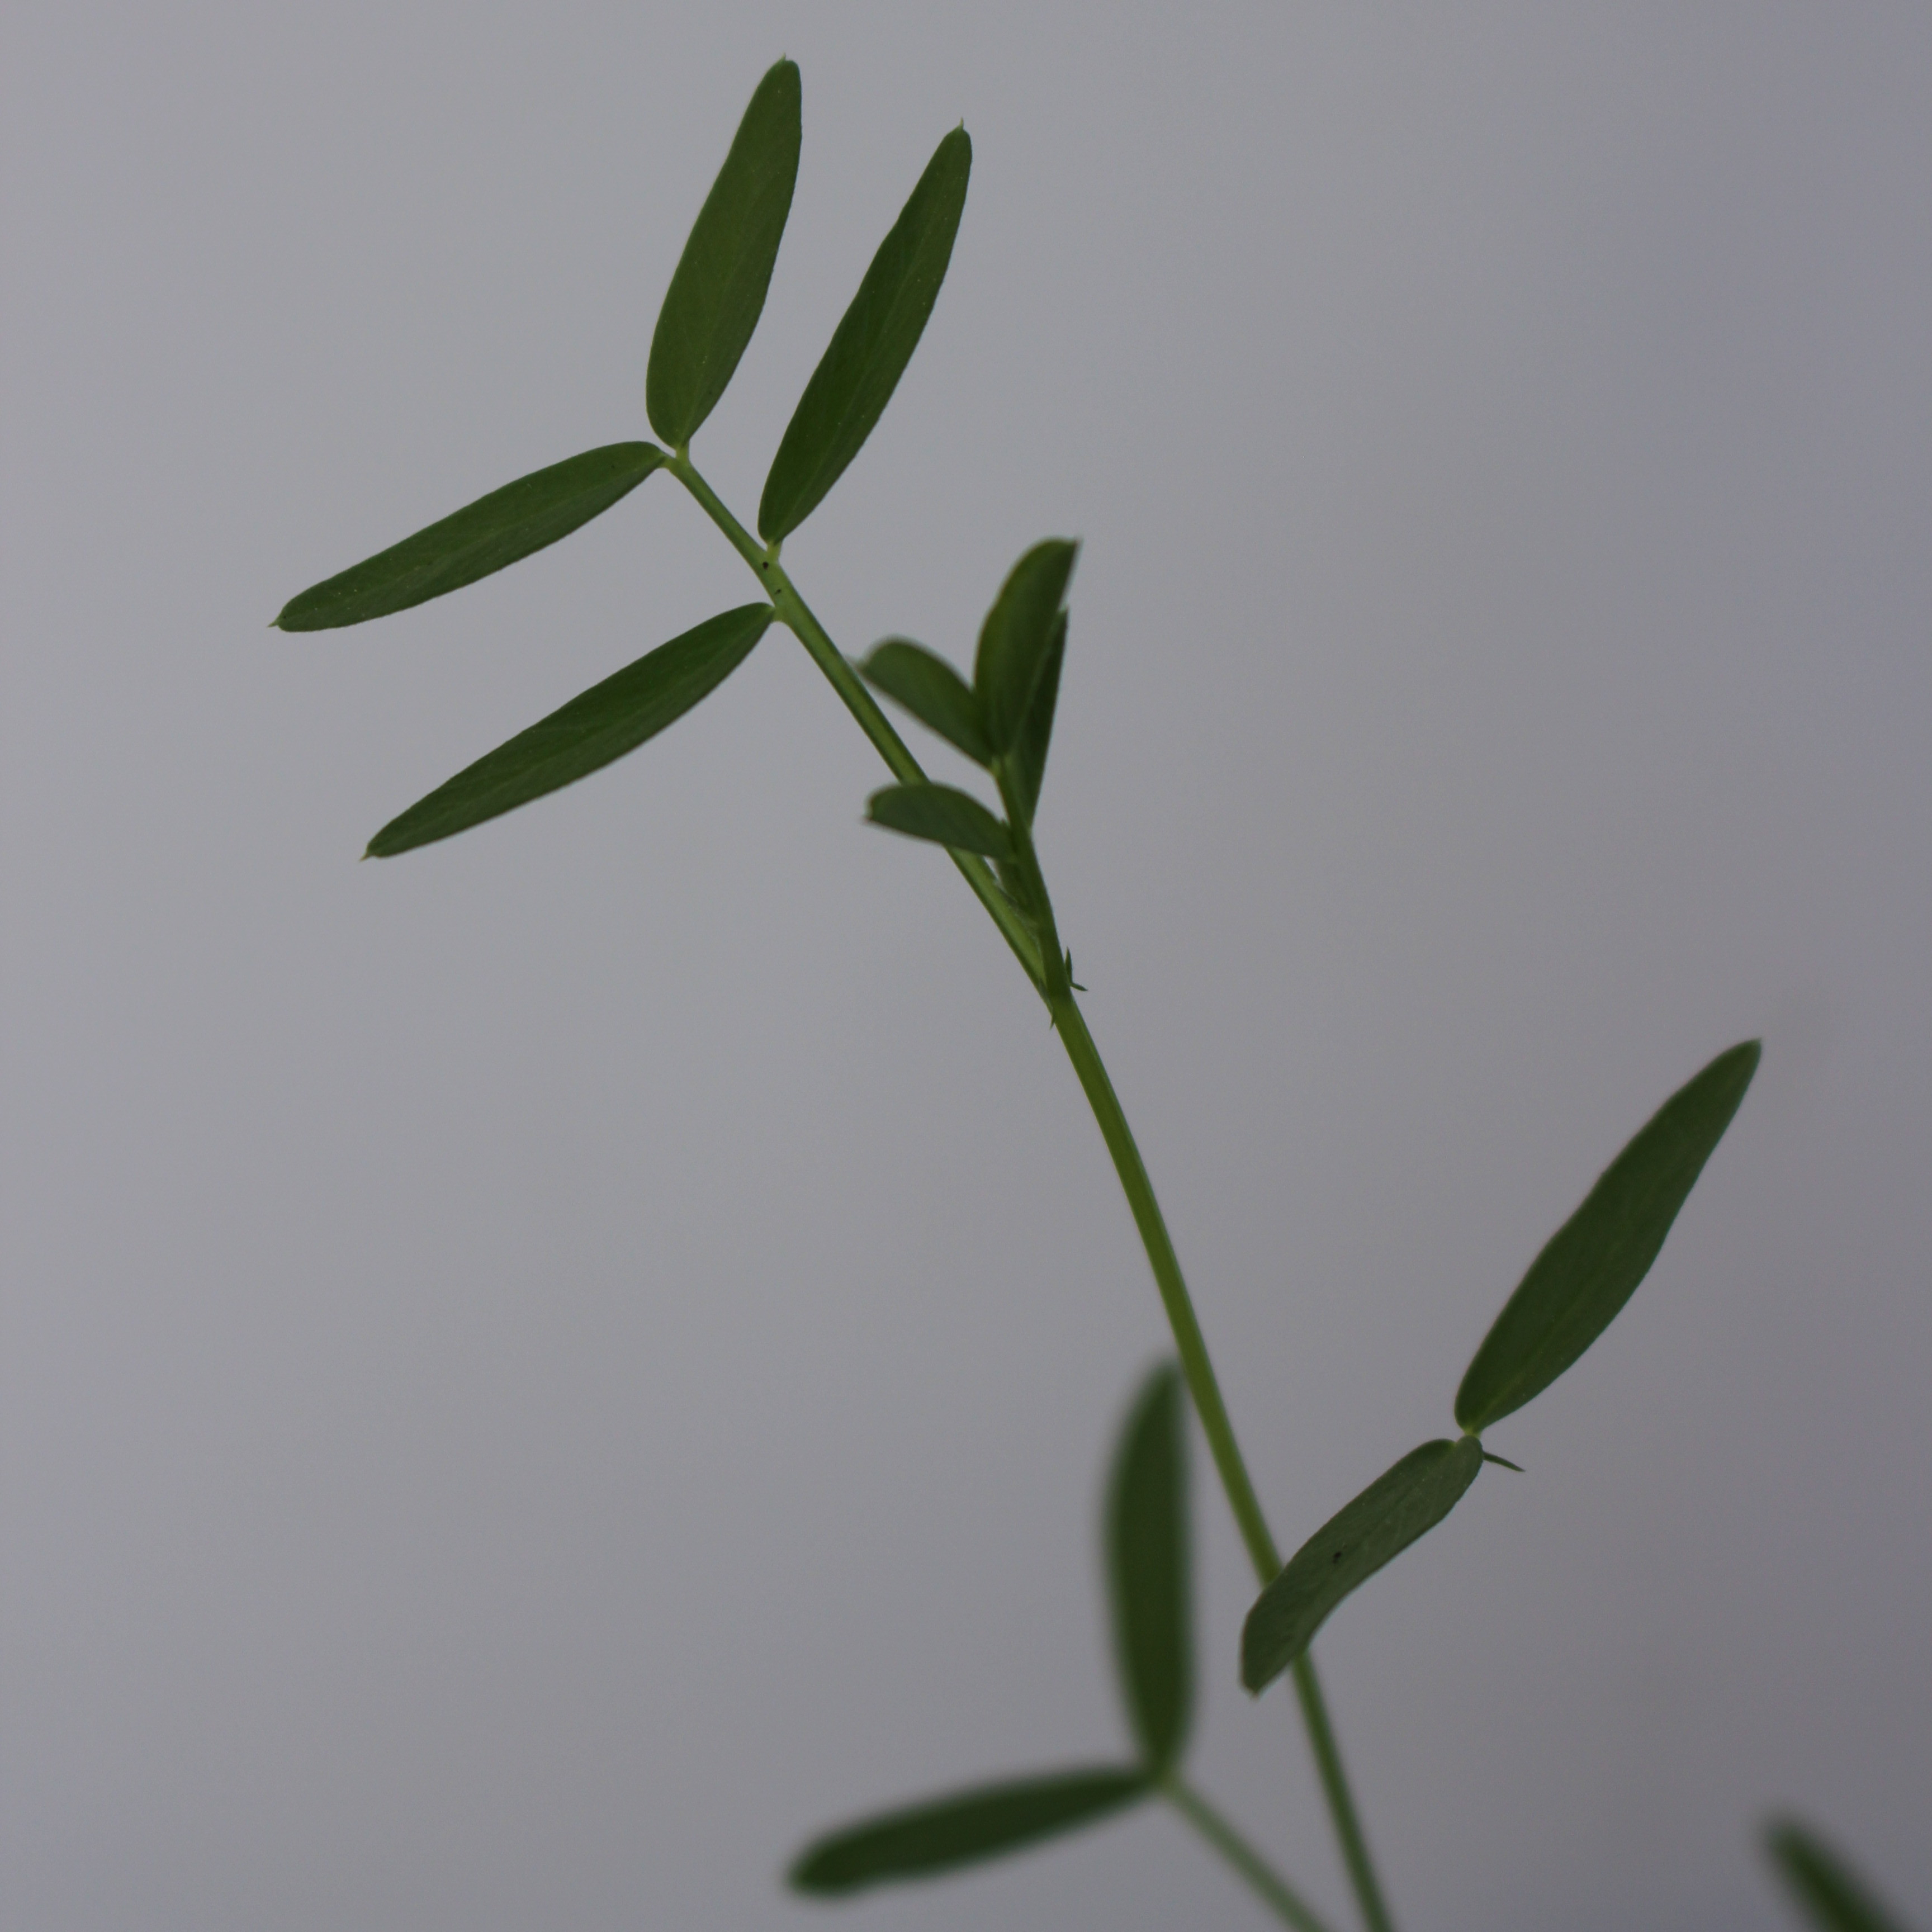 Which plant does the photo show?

Vicia sativa
